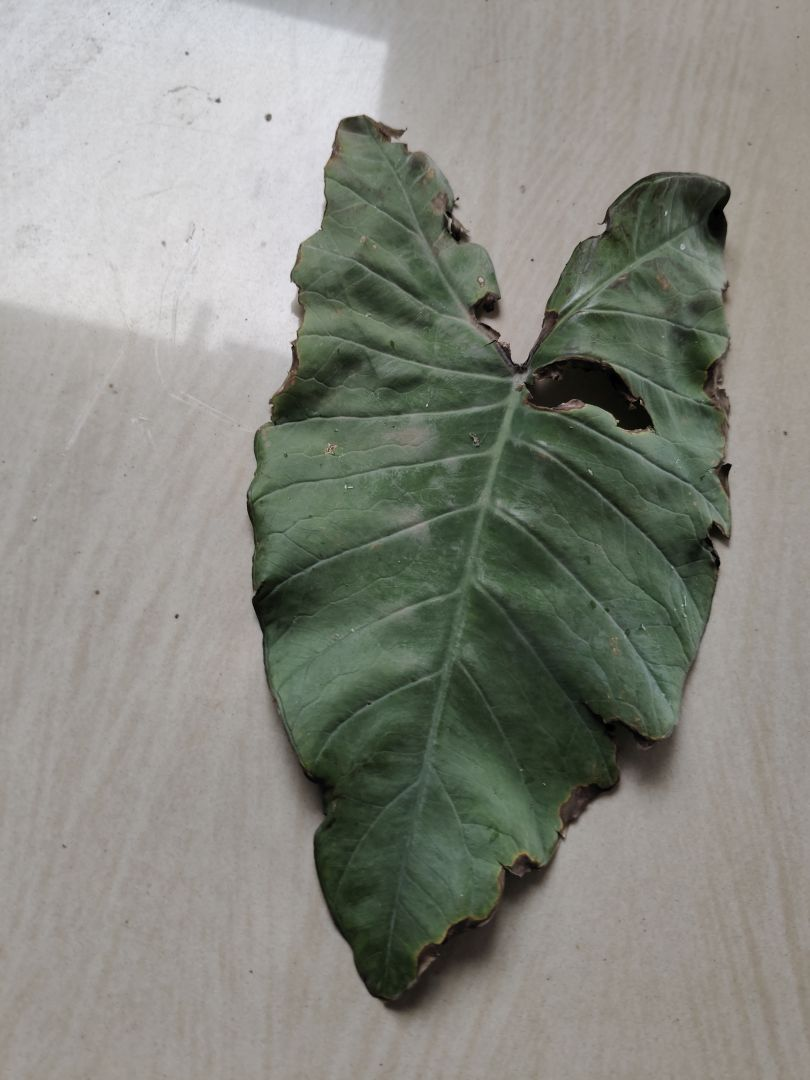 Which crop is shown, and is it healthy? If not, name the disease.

taro, leaf blight
